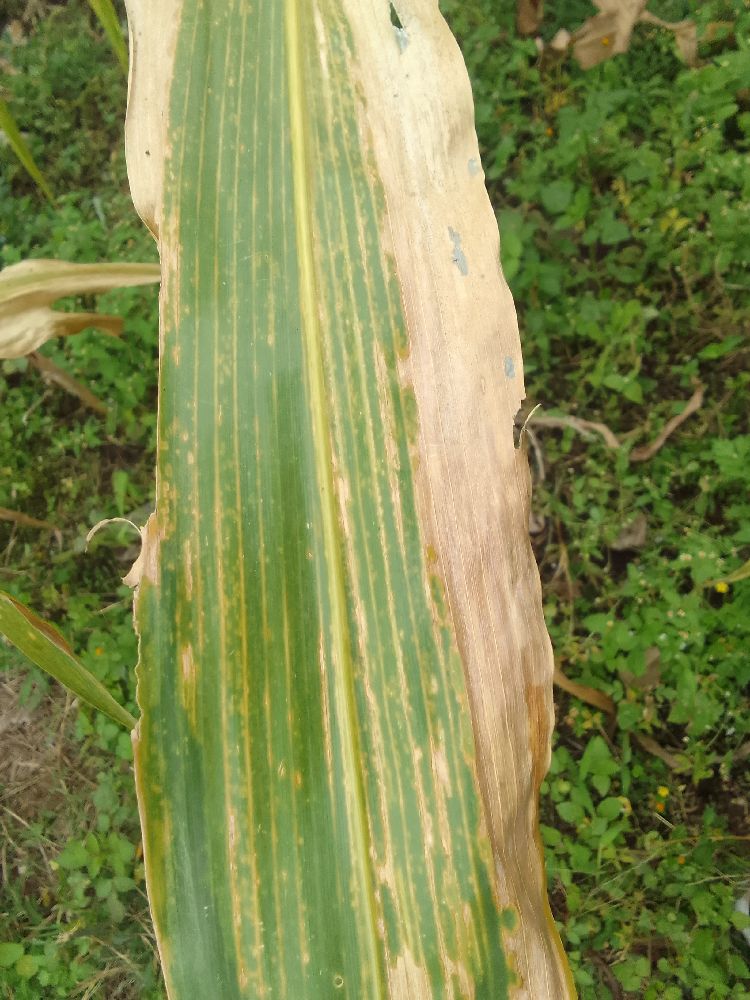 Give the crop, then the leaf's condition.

maize, maize lethal necrosis
